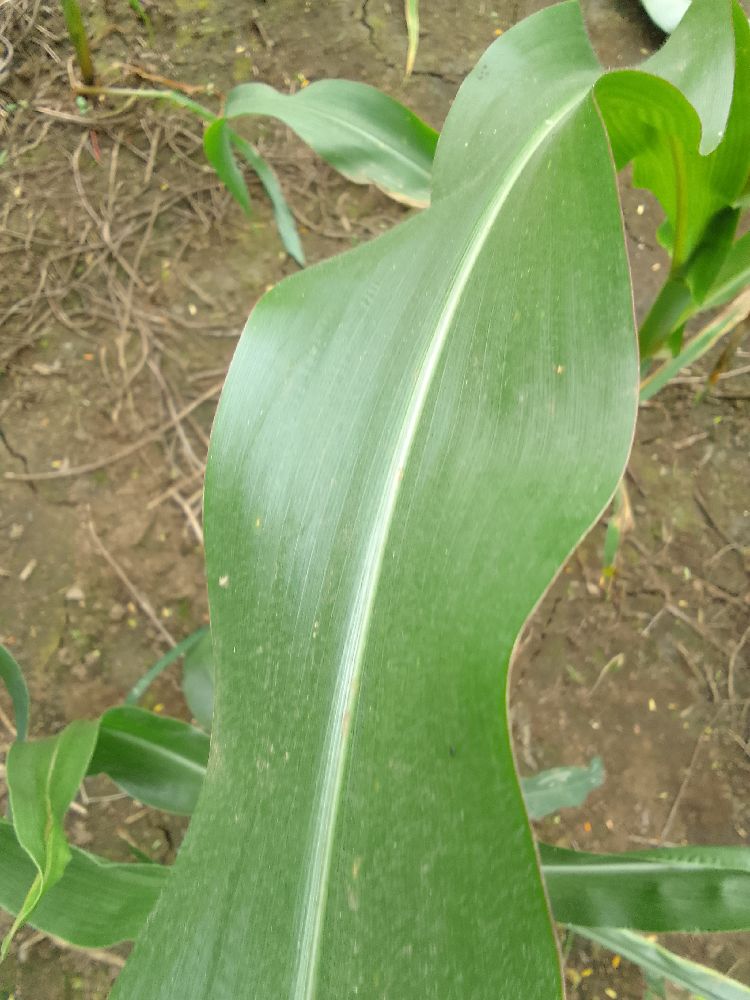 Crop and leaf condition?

maize, healthy
